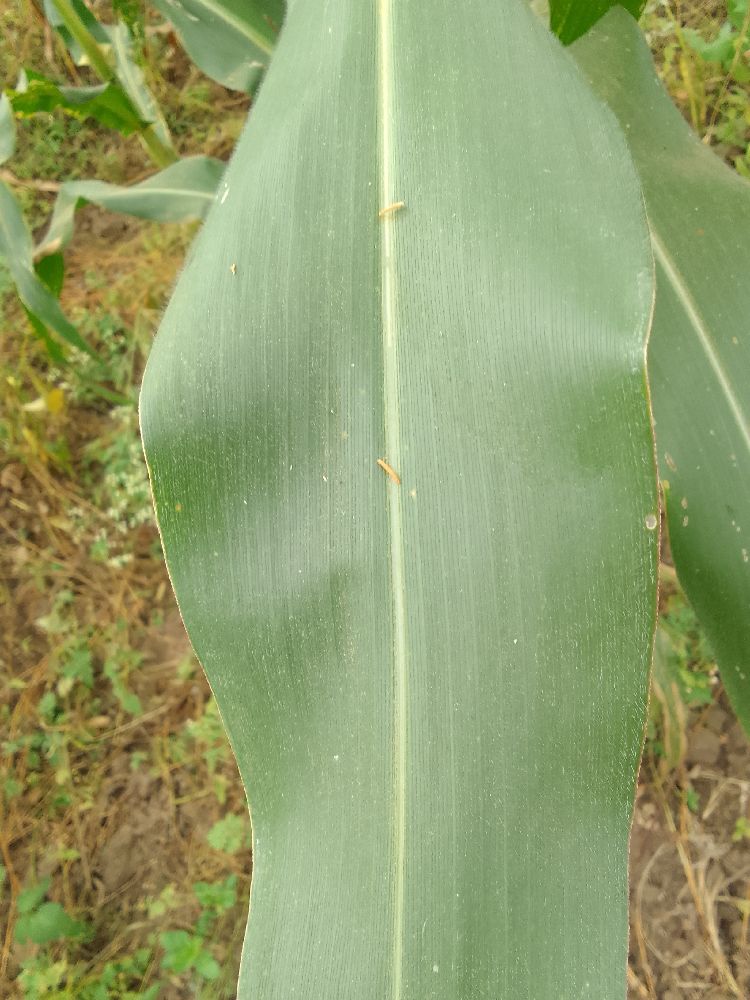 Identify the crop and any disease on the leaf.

maize, healthy
